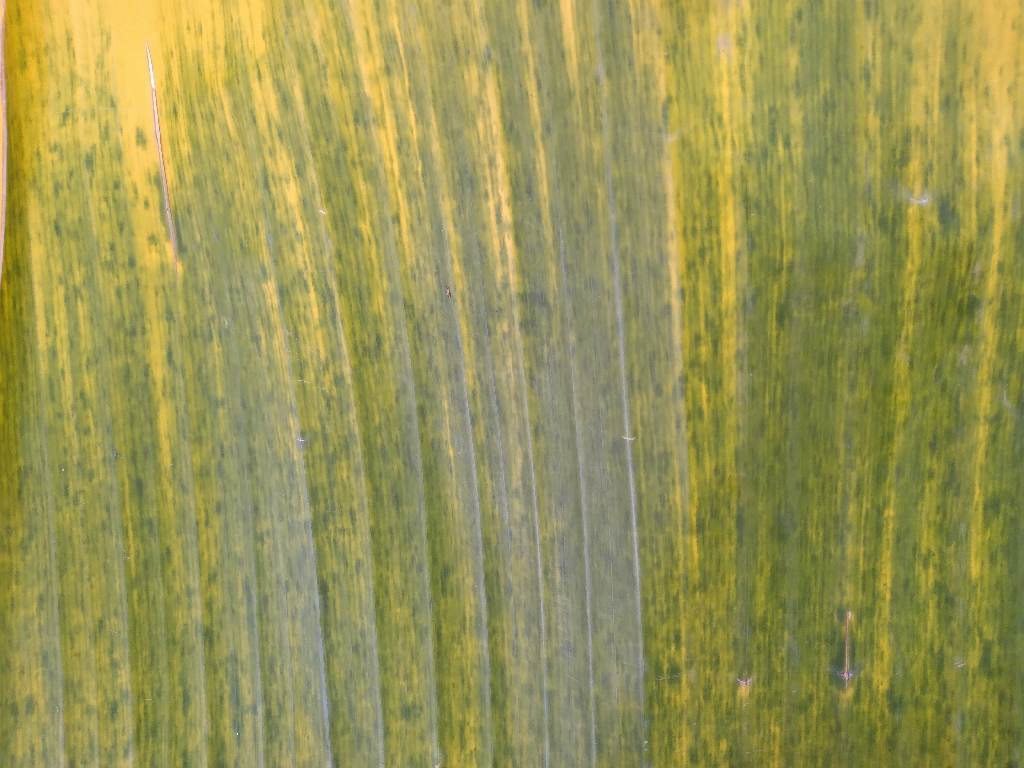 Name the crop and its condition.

banana, fusarium wilt race 1
